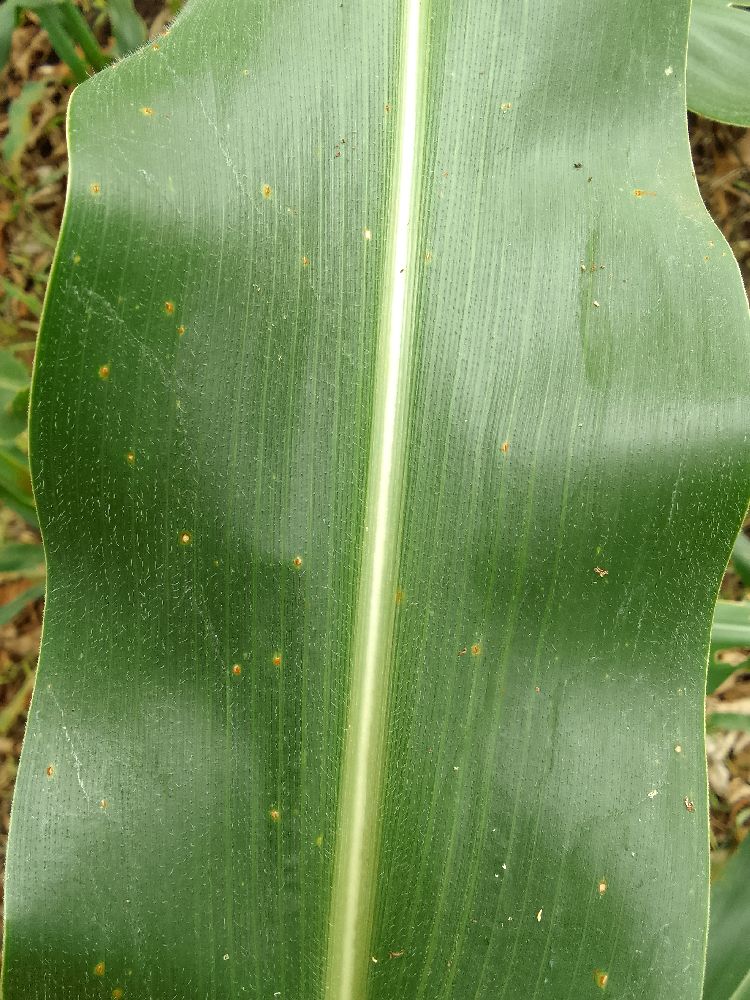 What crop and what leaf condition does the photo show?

maize, healthy
